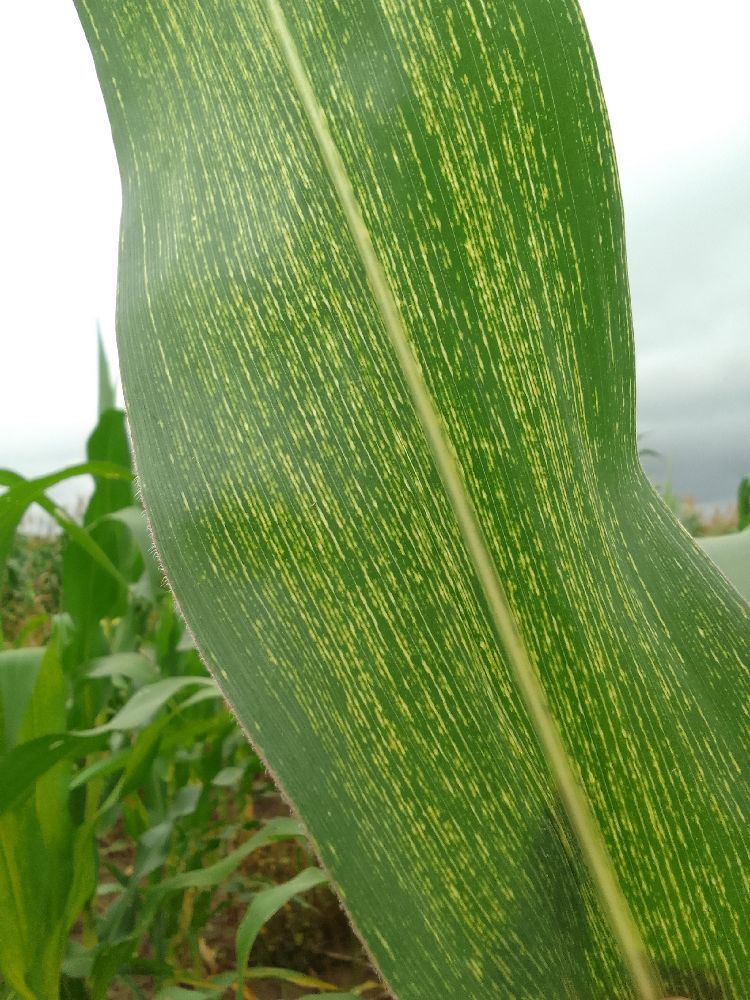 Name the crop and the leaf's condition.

maize, maize streak virus
